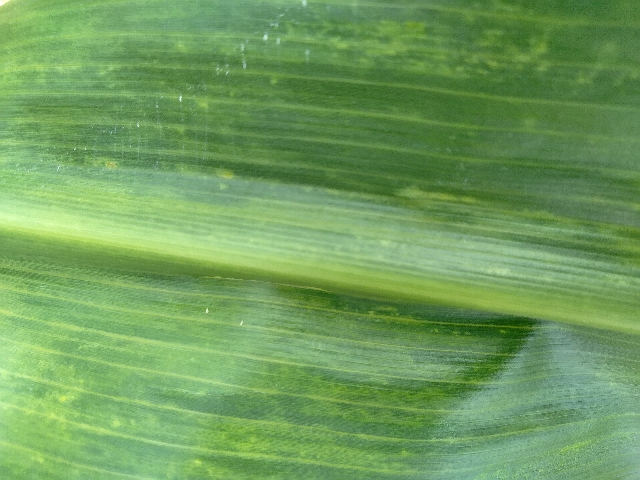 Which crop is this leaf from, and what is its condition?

maize, maize lethal necrosis
